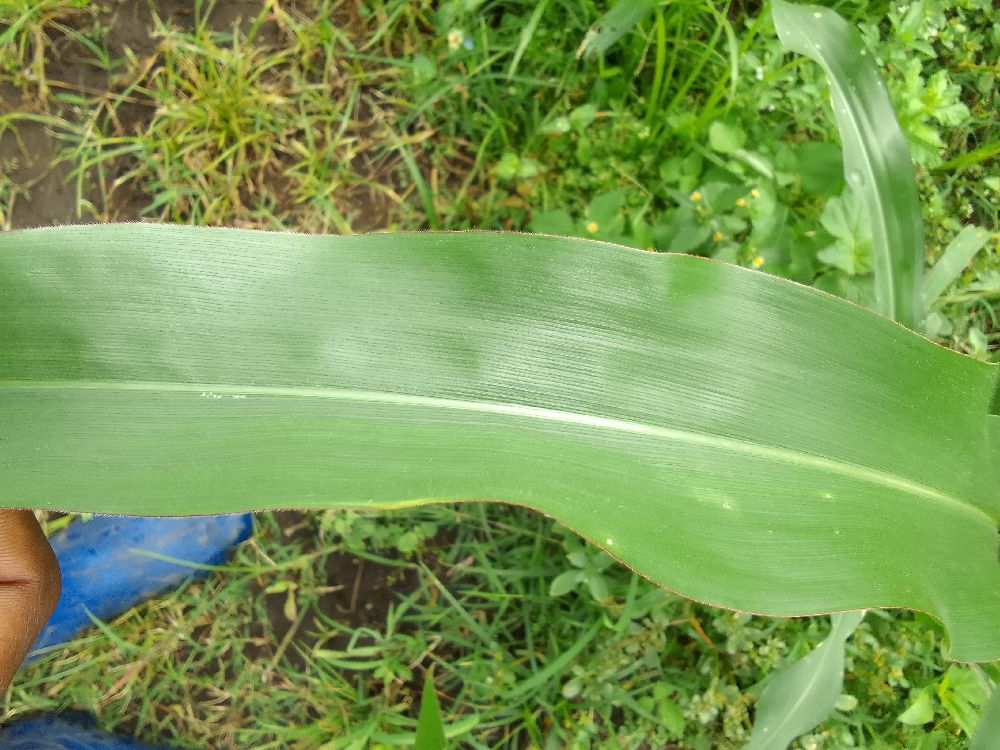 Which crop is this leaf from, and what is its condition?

maize, healthy
